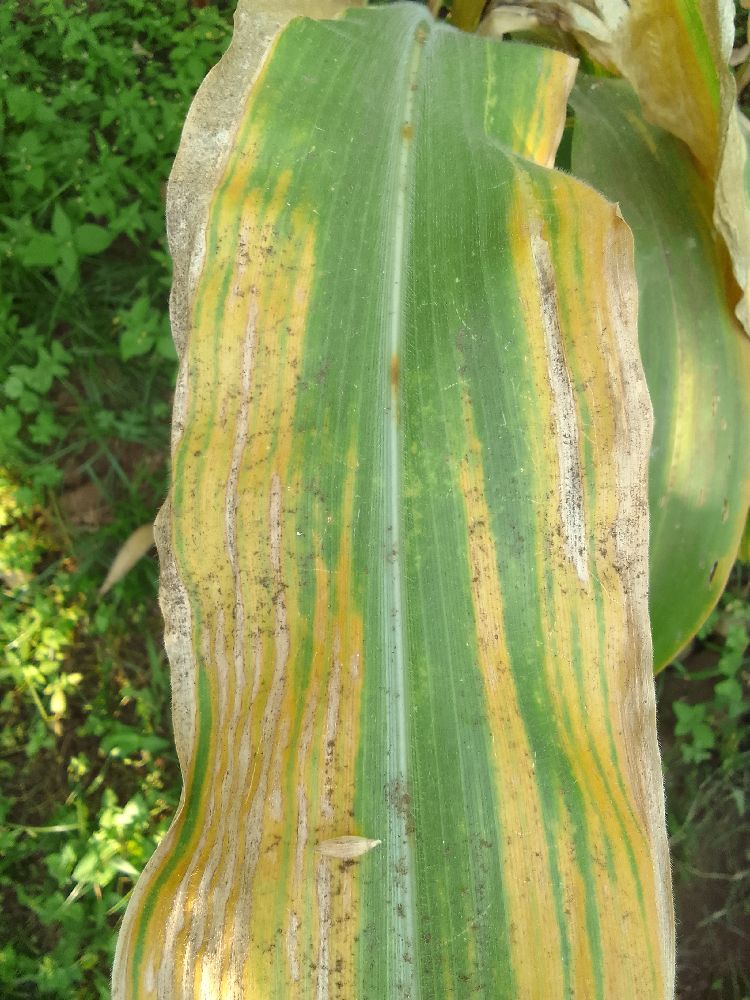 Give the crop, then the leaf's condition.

maize, maize lethal necrosis
